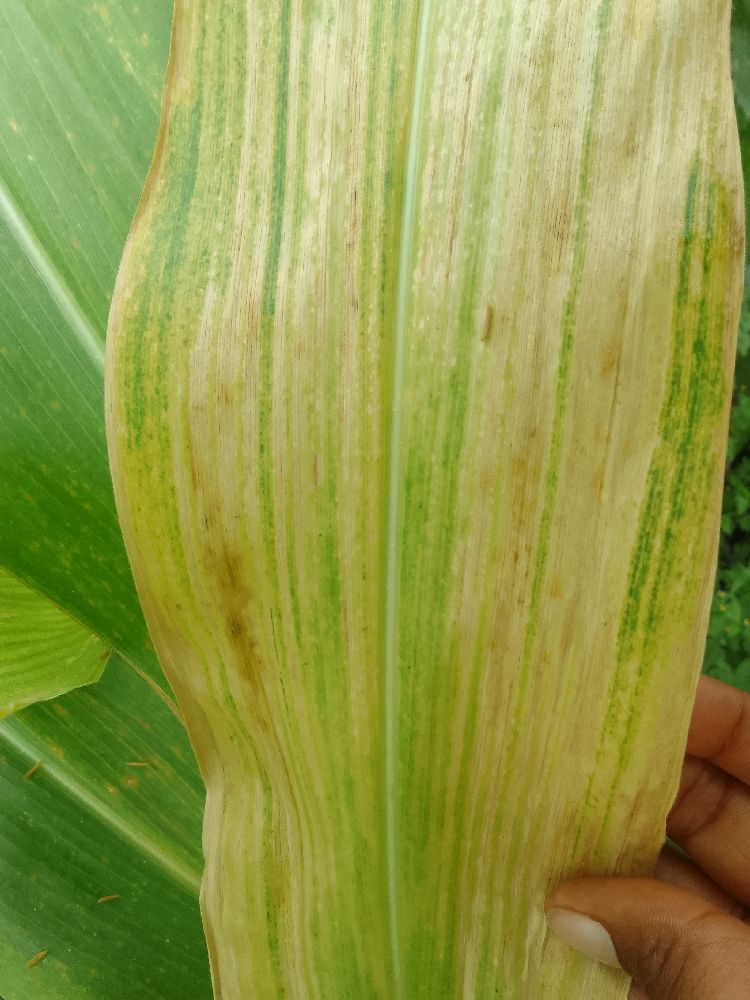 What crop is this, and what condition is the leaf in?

maize, maize lethal necrosis
